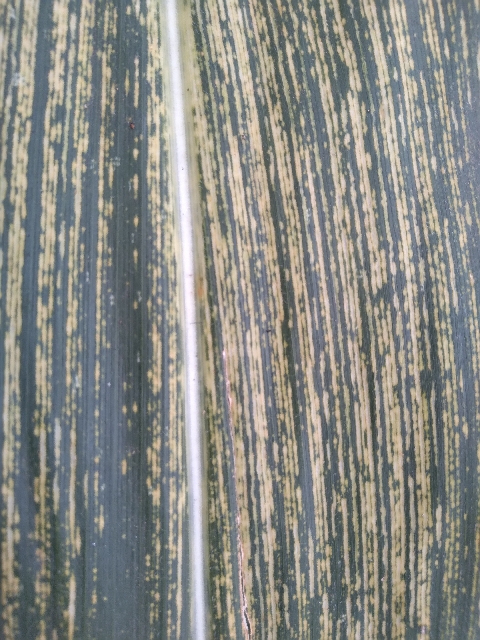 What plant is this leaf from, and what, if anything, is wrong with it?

maize, maize streak virus
